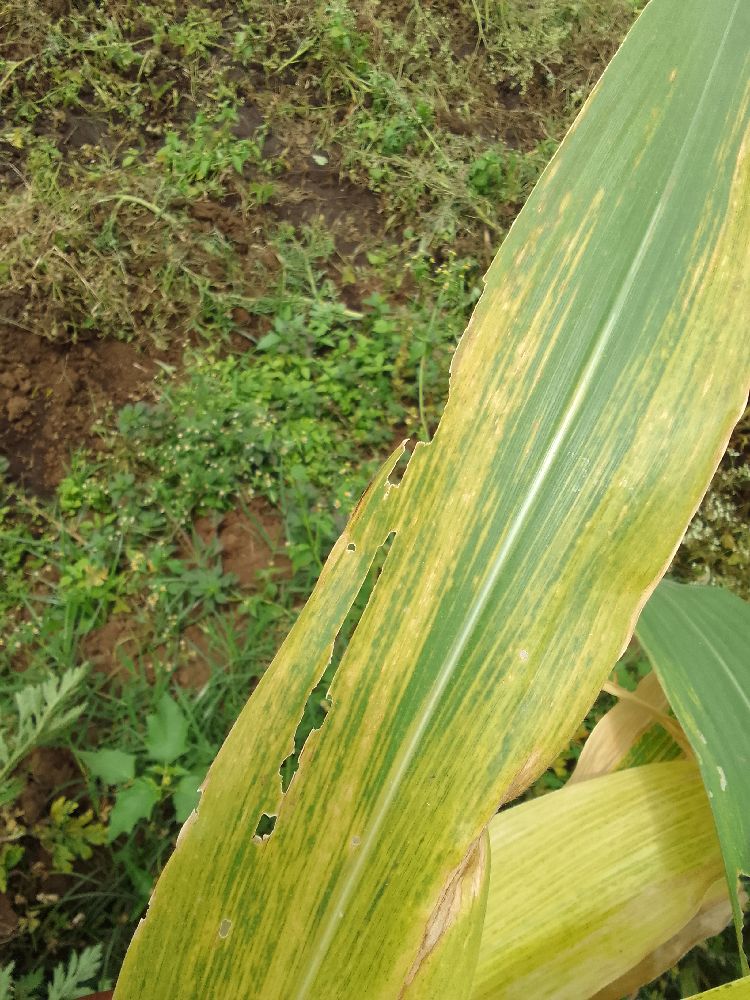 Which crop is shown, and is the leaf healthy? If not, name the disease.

maize, maize lethal necrosis
